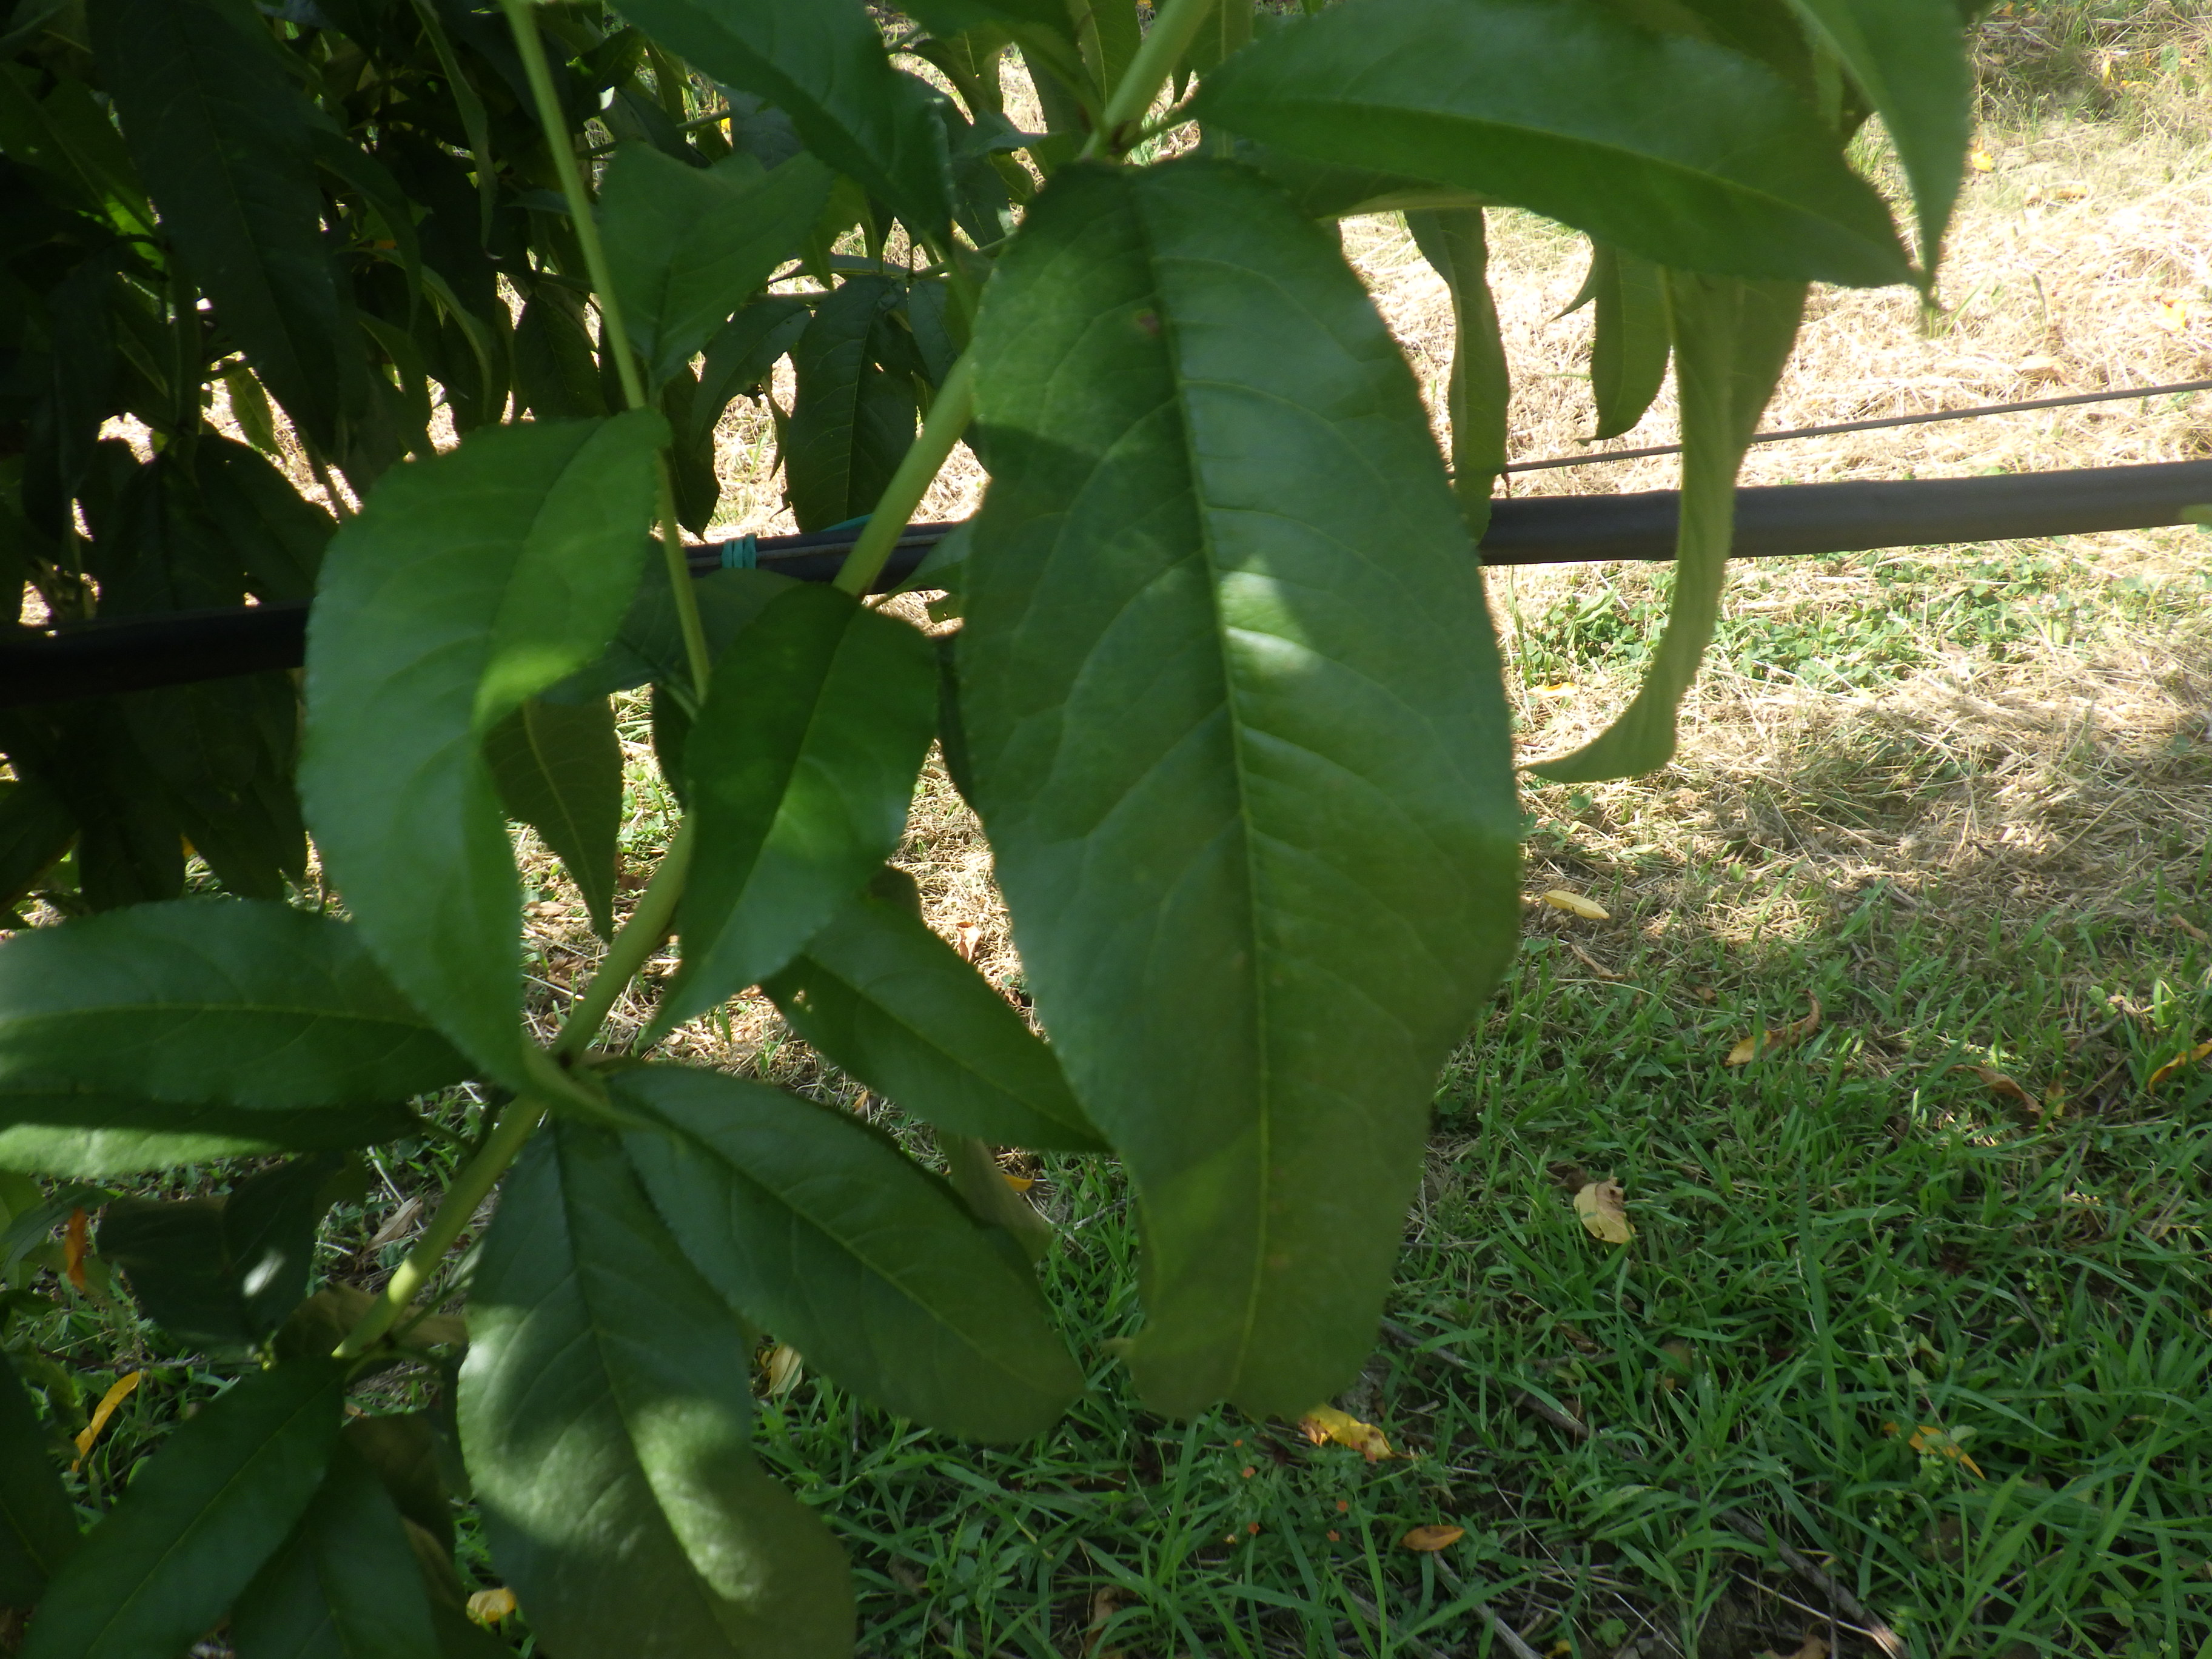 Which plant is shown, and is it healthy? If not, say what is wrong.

peach, shot hole disease
